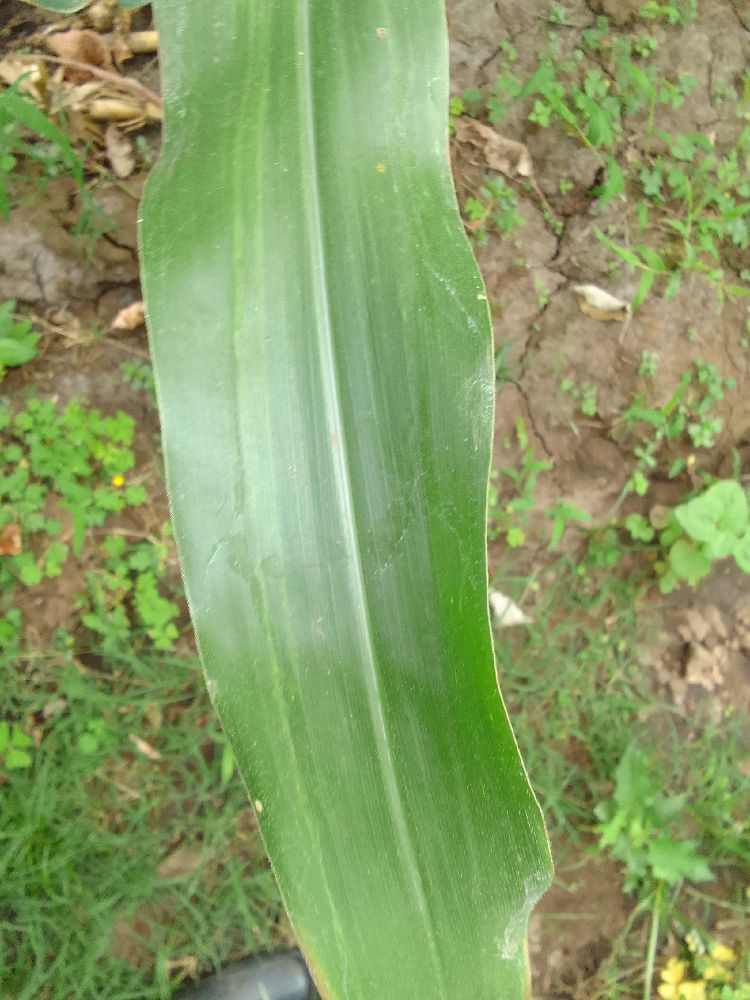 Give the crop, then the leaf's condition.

maize, healthy
